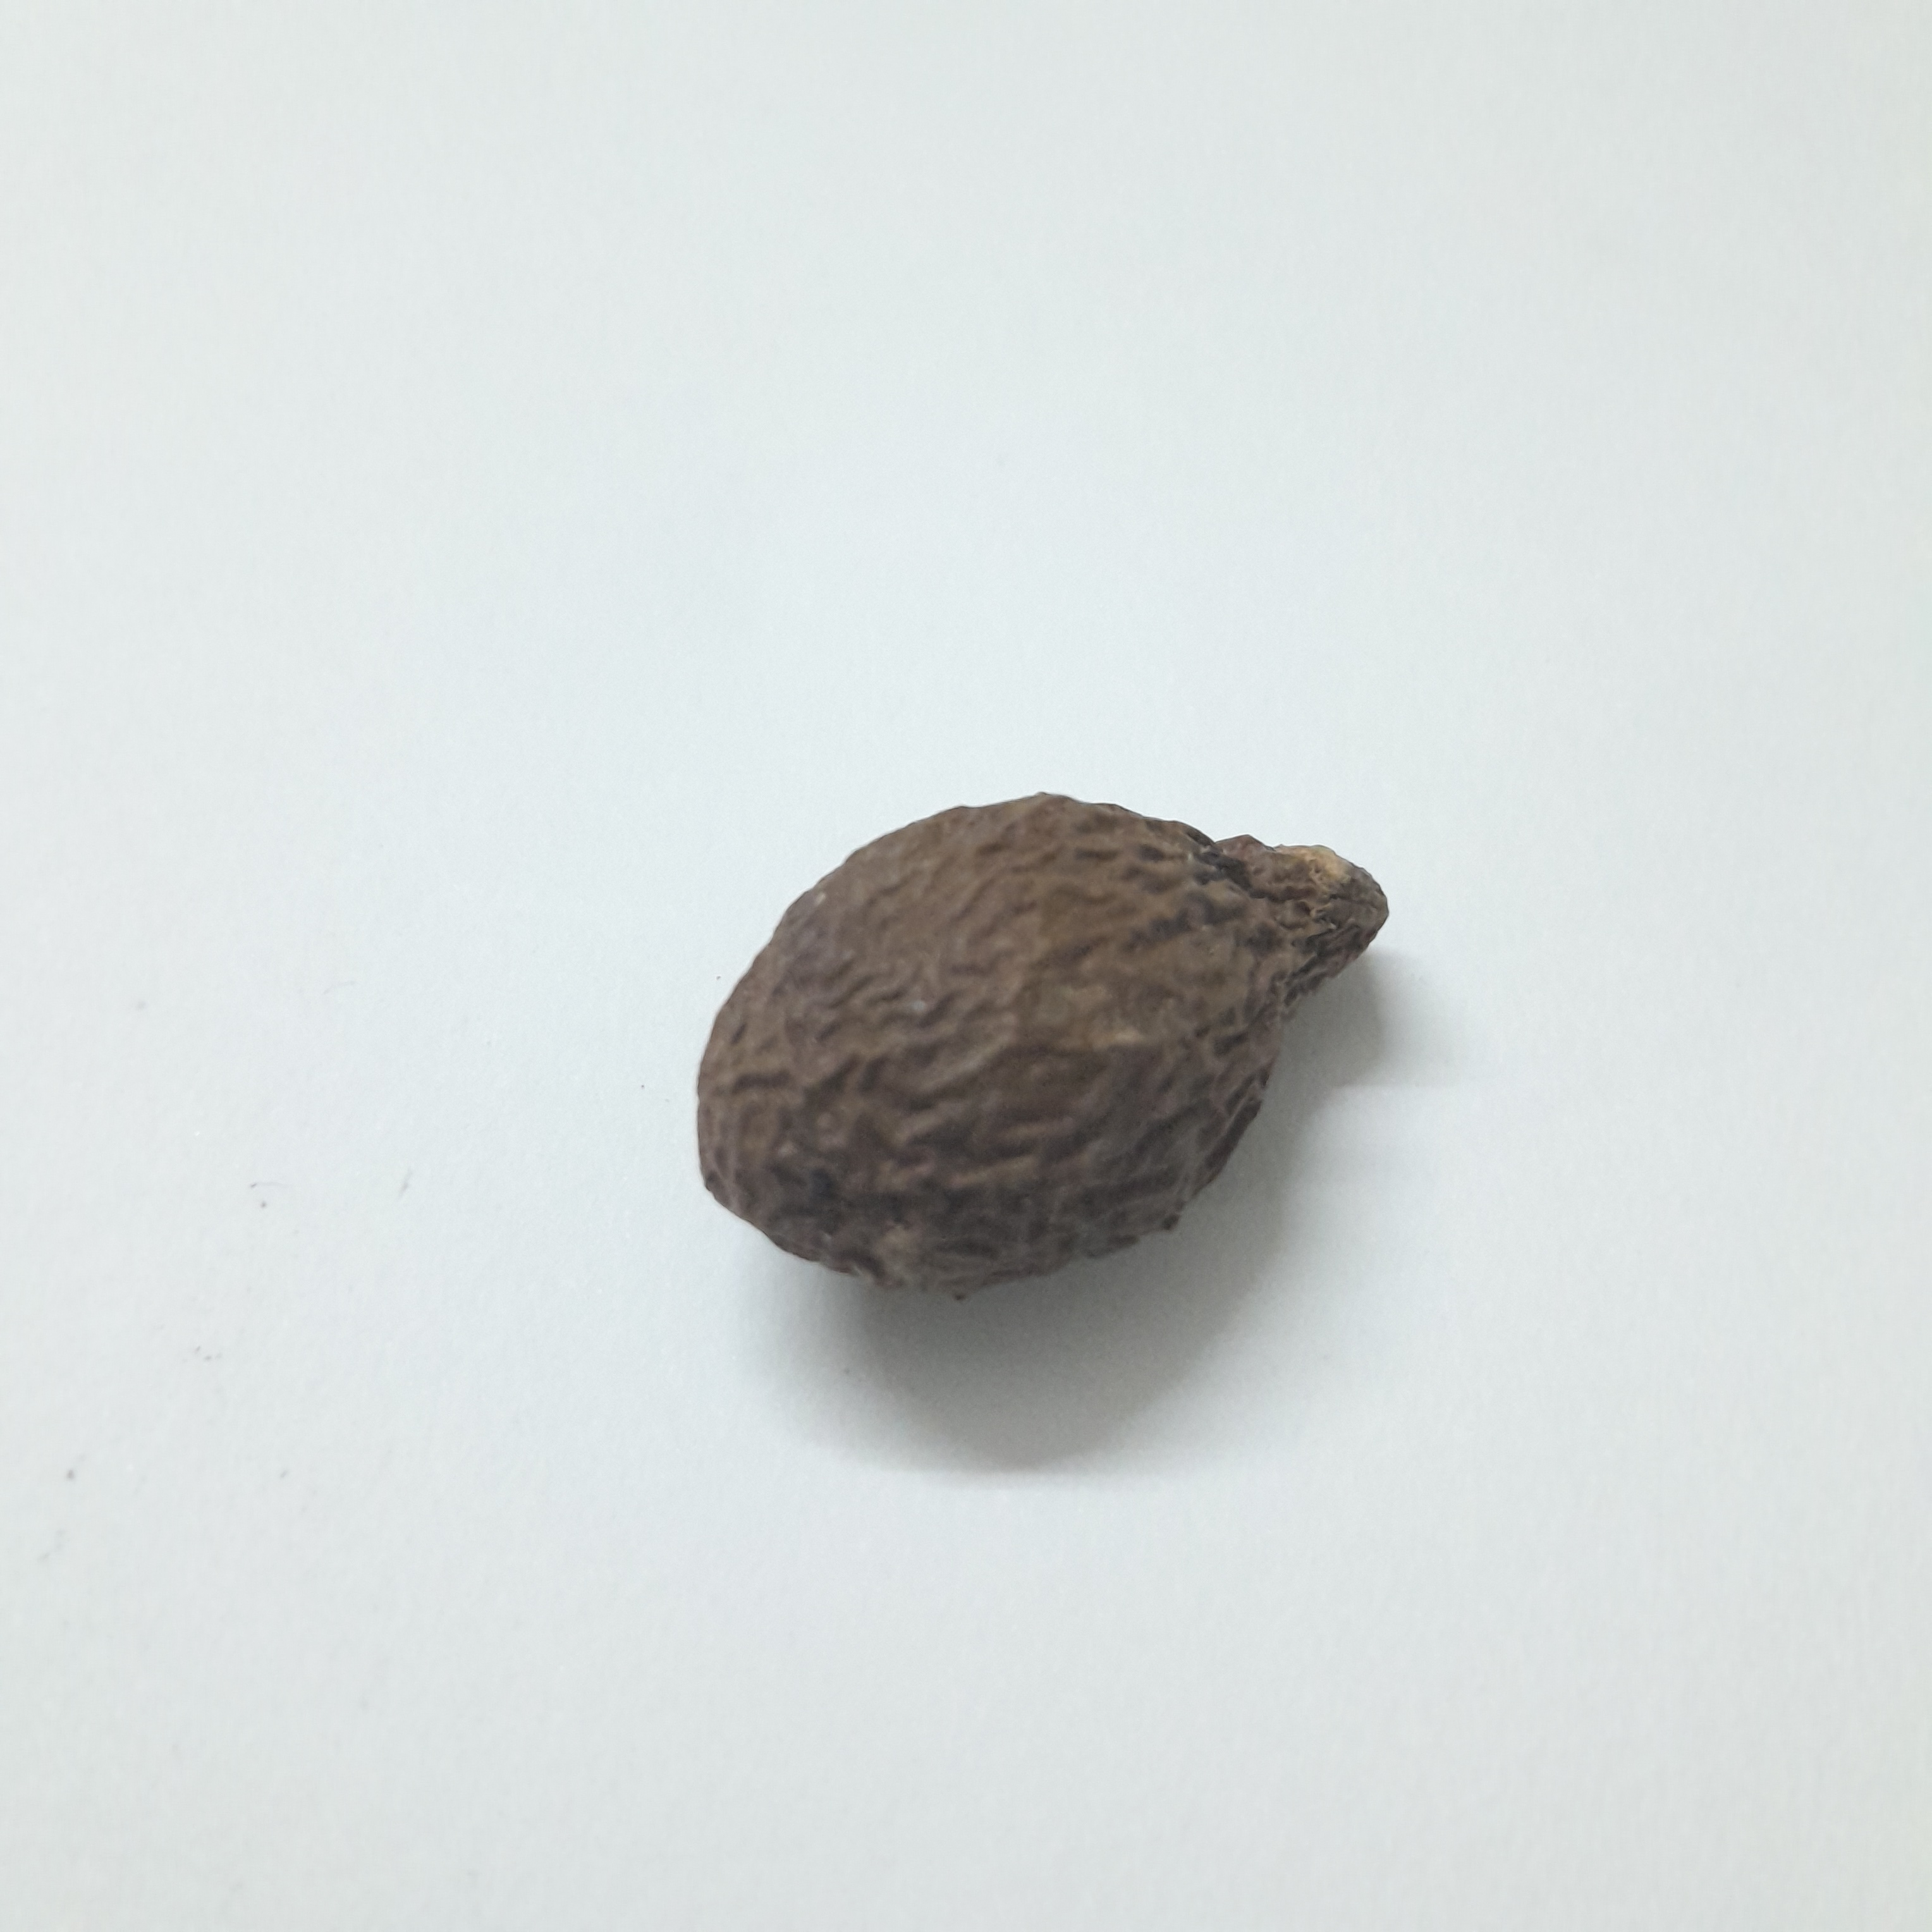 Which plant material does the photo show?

niranjanphal
